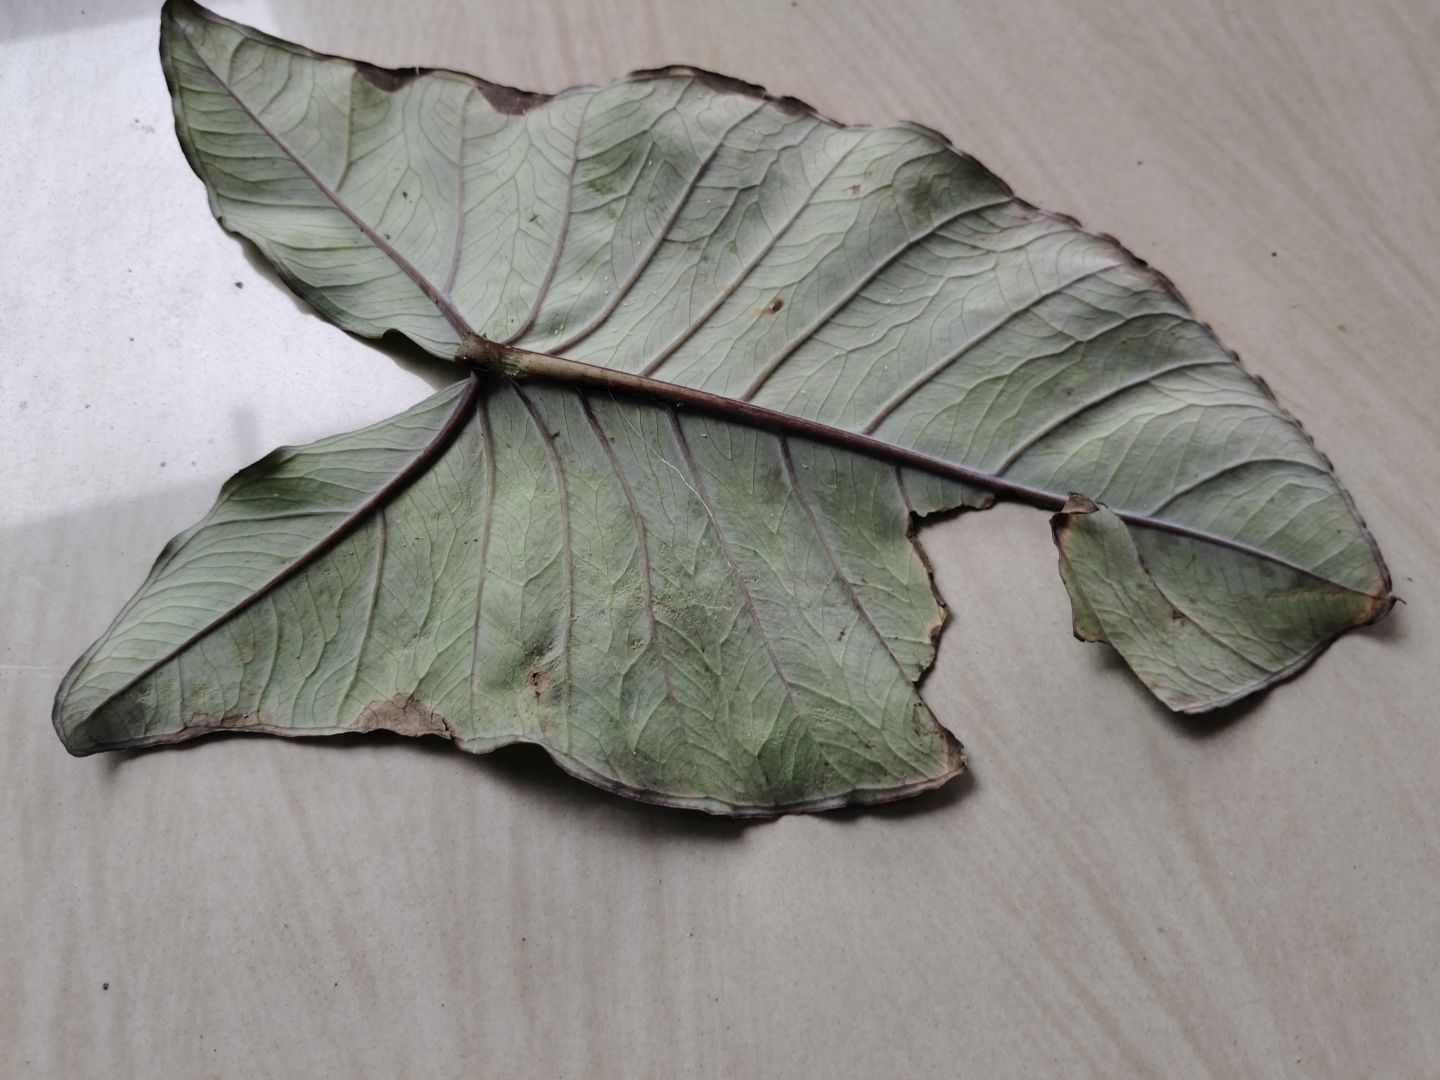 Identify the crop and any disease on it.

taro, leaf blight
